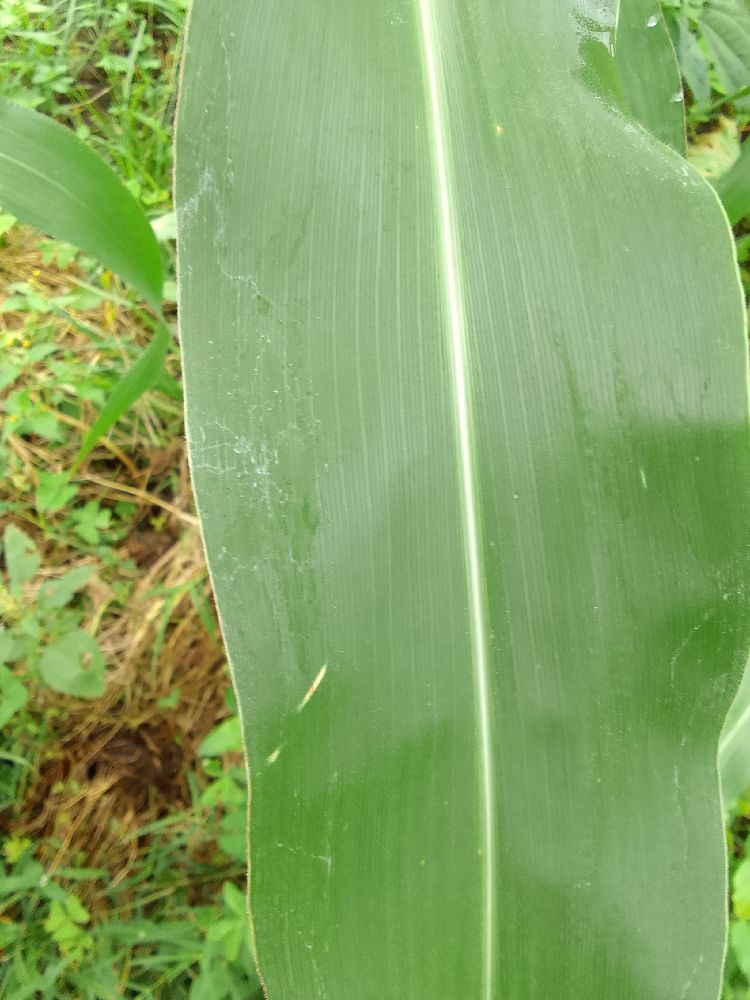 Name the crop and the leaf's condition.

maize, healthy
